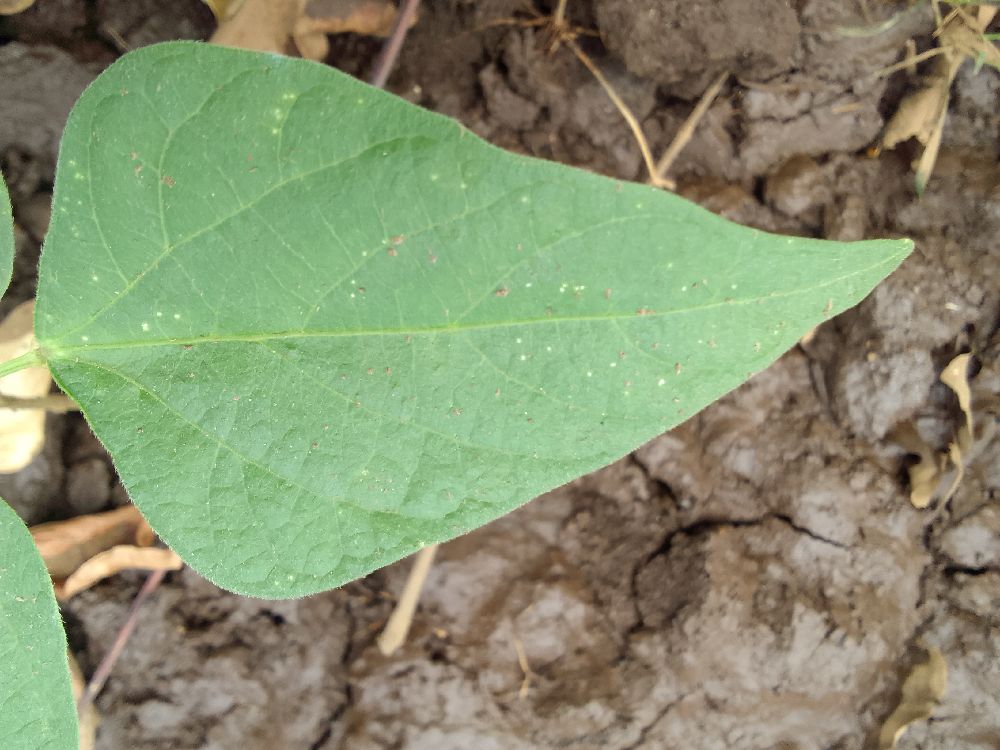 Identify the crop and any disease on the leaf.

common bean, healthy
